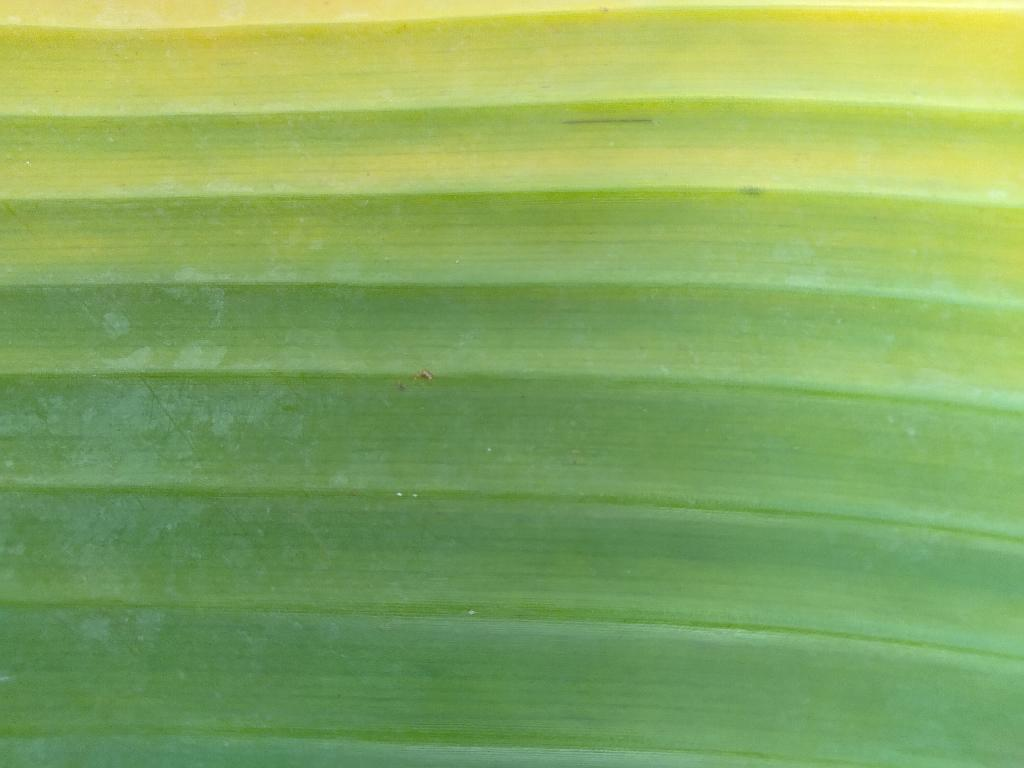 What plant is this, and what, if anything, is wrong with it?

banana, fusarium wilt race 1
